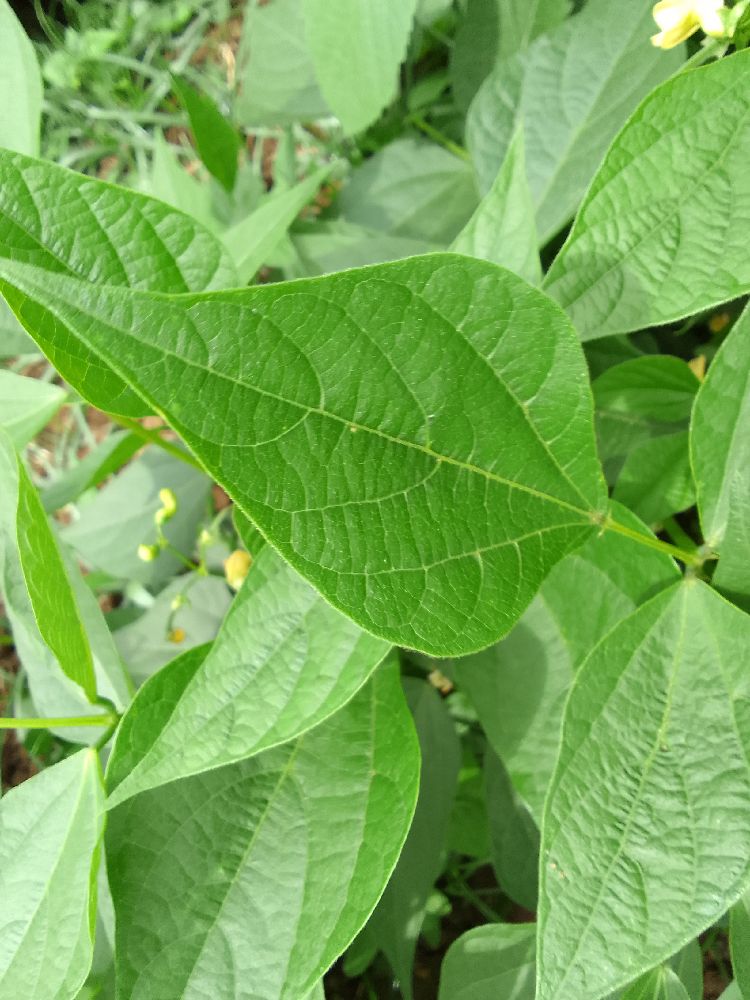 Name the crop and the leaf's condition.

common bean, healthy
